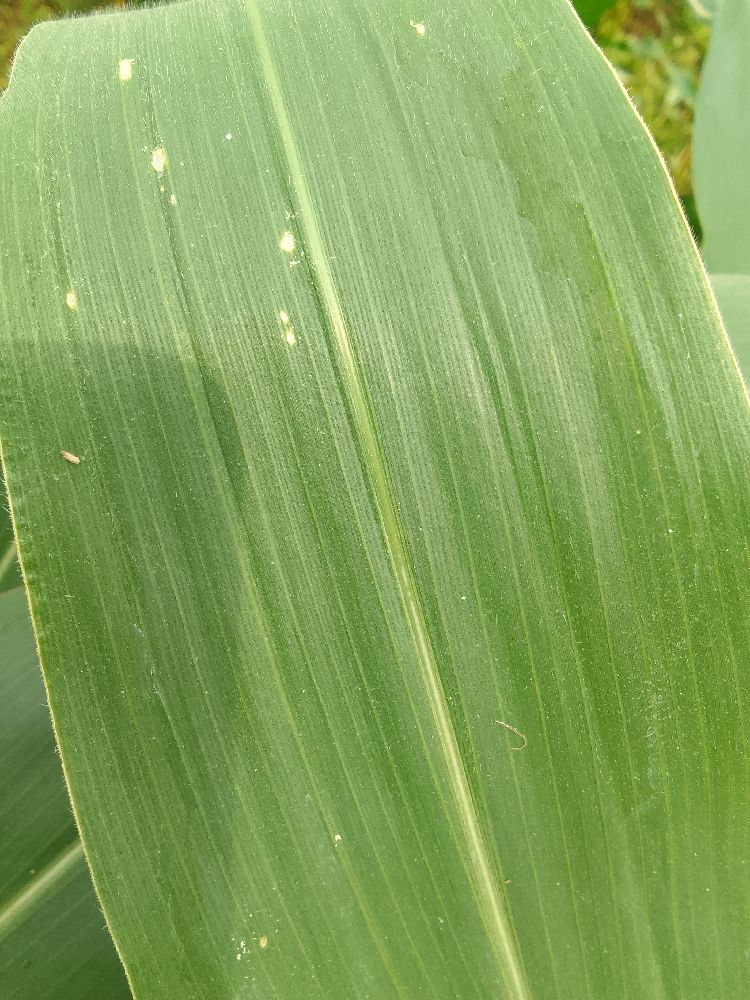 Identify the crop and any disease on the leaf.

maize, healthy
